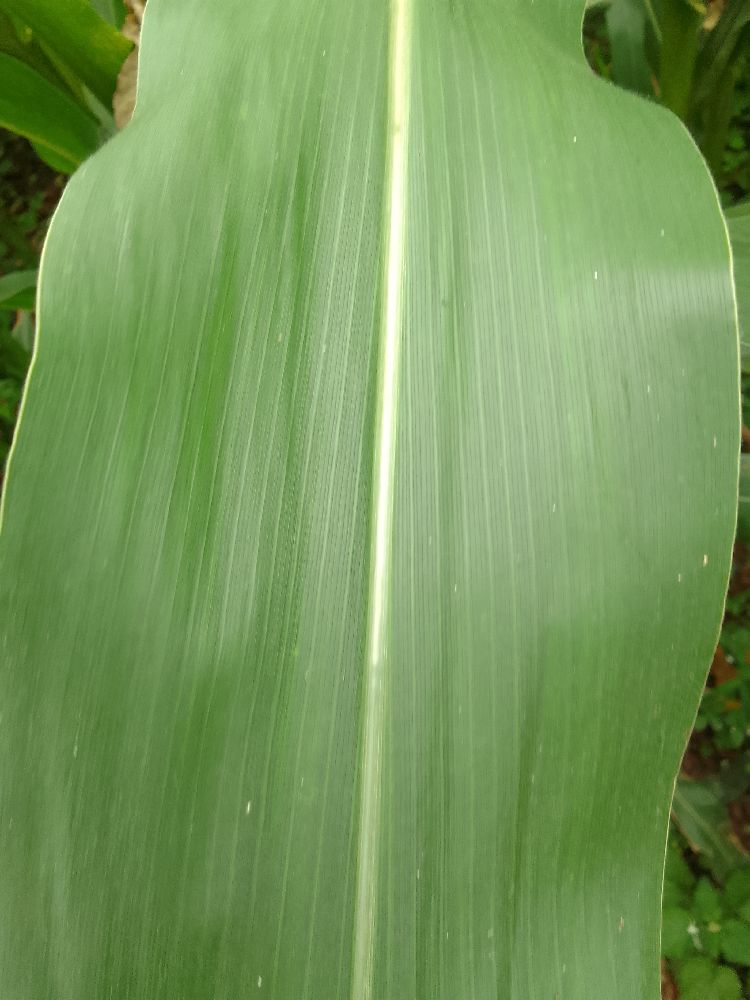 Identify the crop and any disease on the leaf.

maize, healthy
